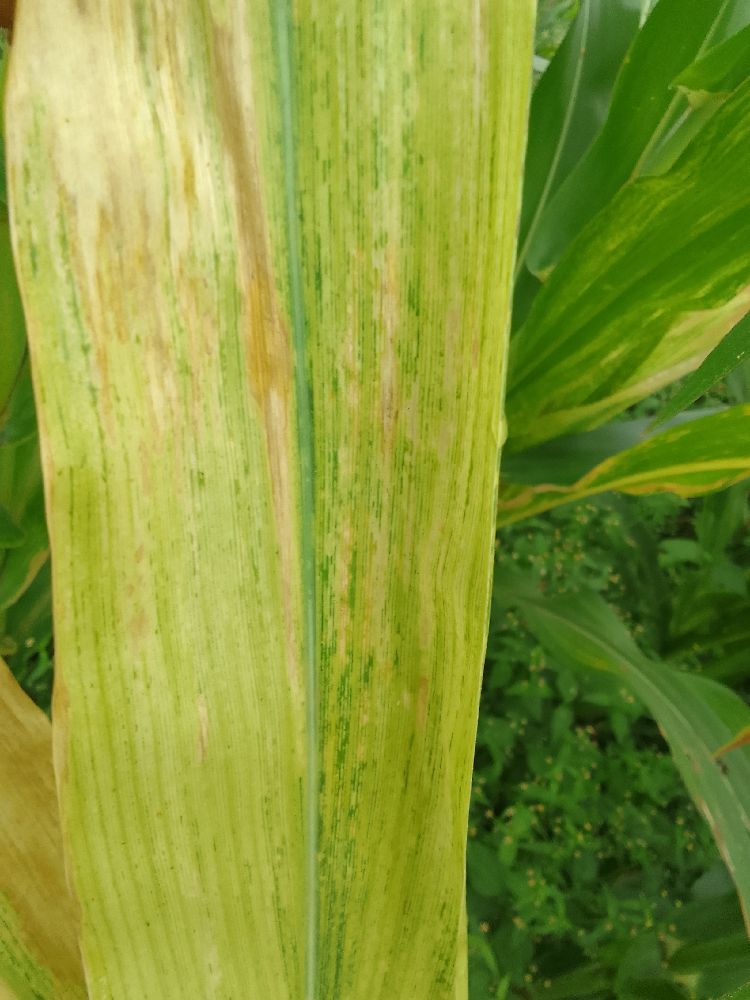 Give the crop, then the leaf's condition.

maize, maize lethal necrosis
